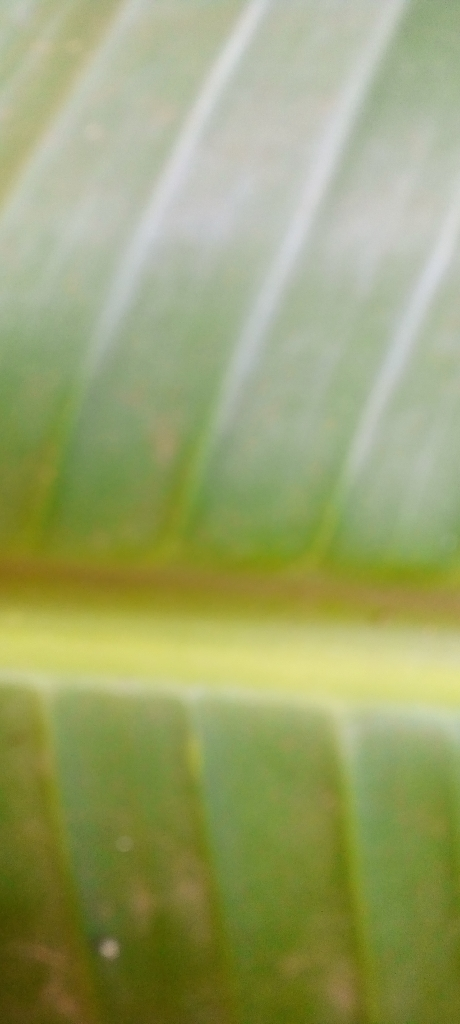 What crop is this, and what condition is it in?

banana, healthy
